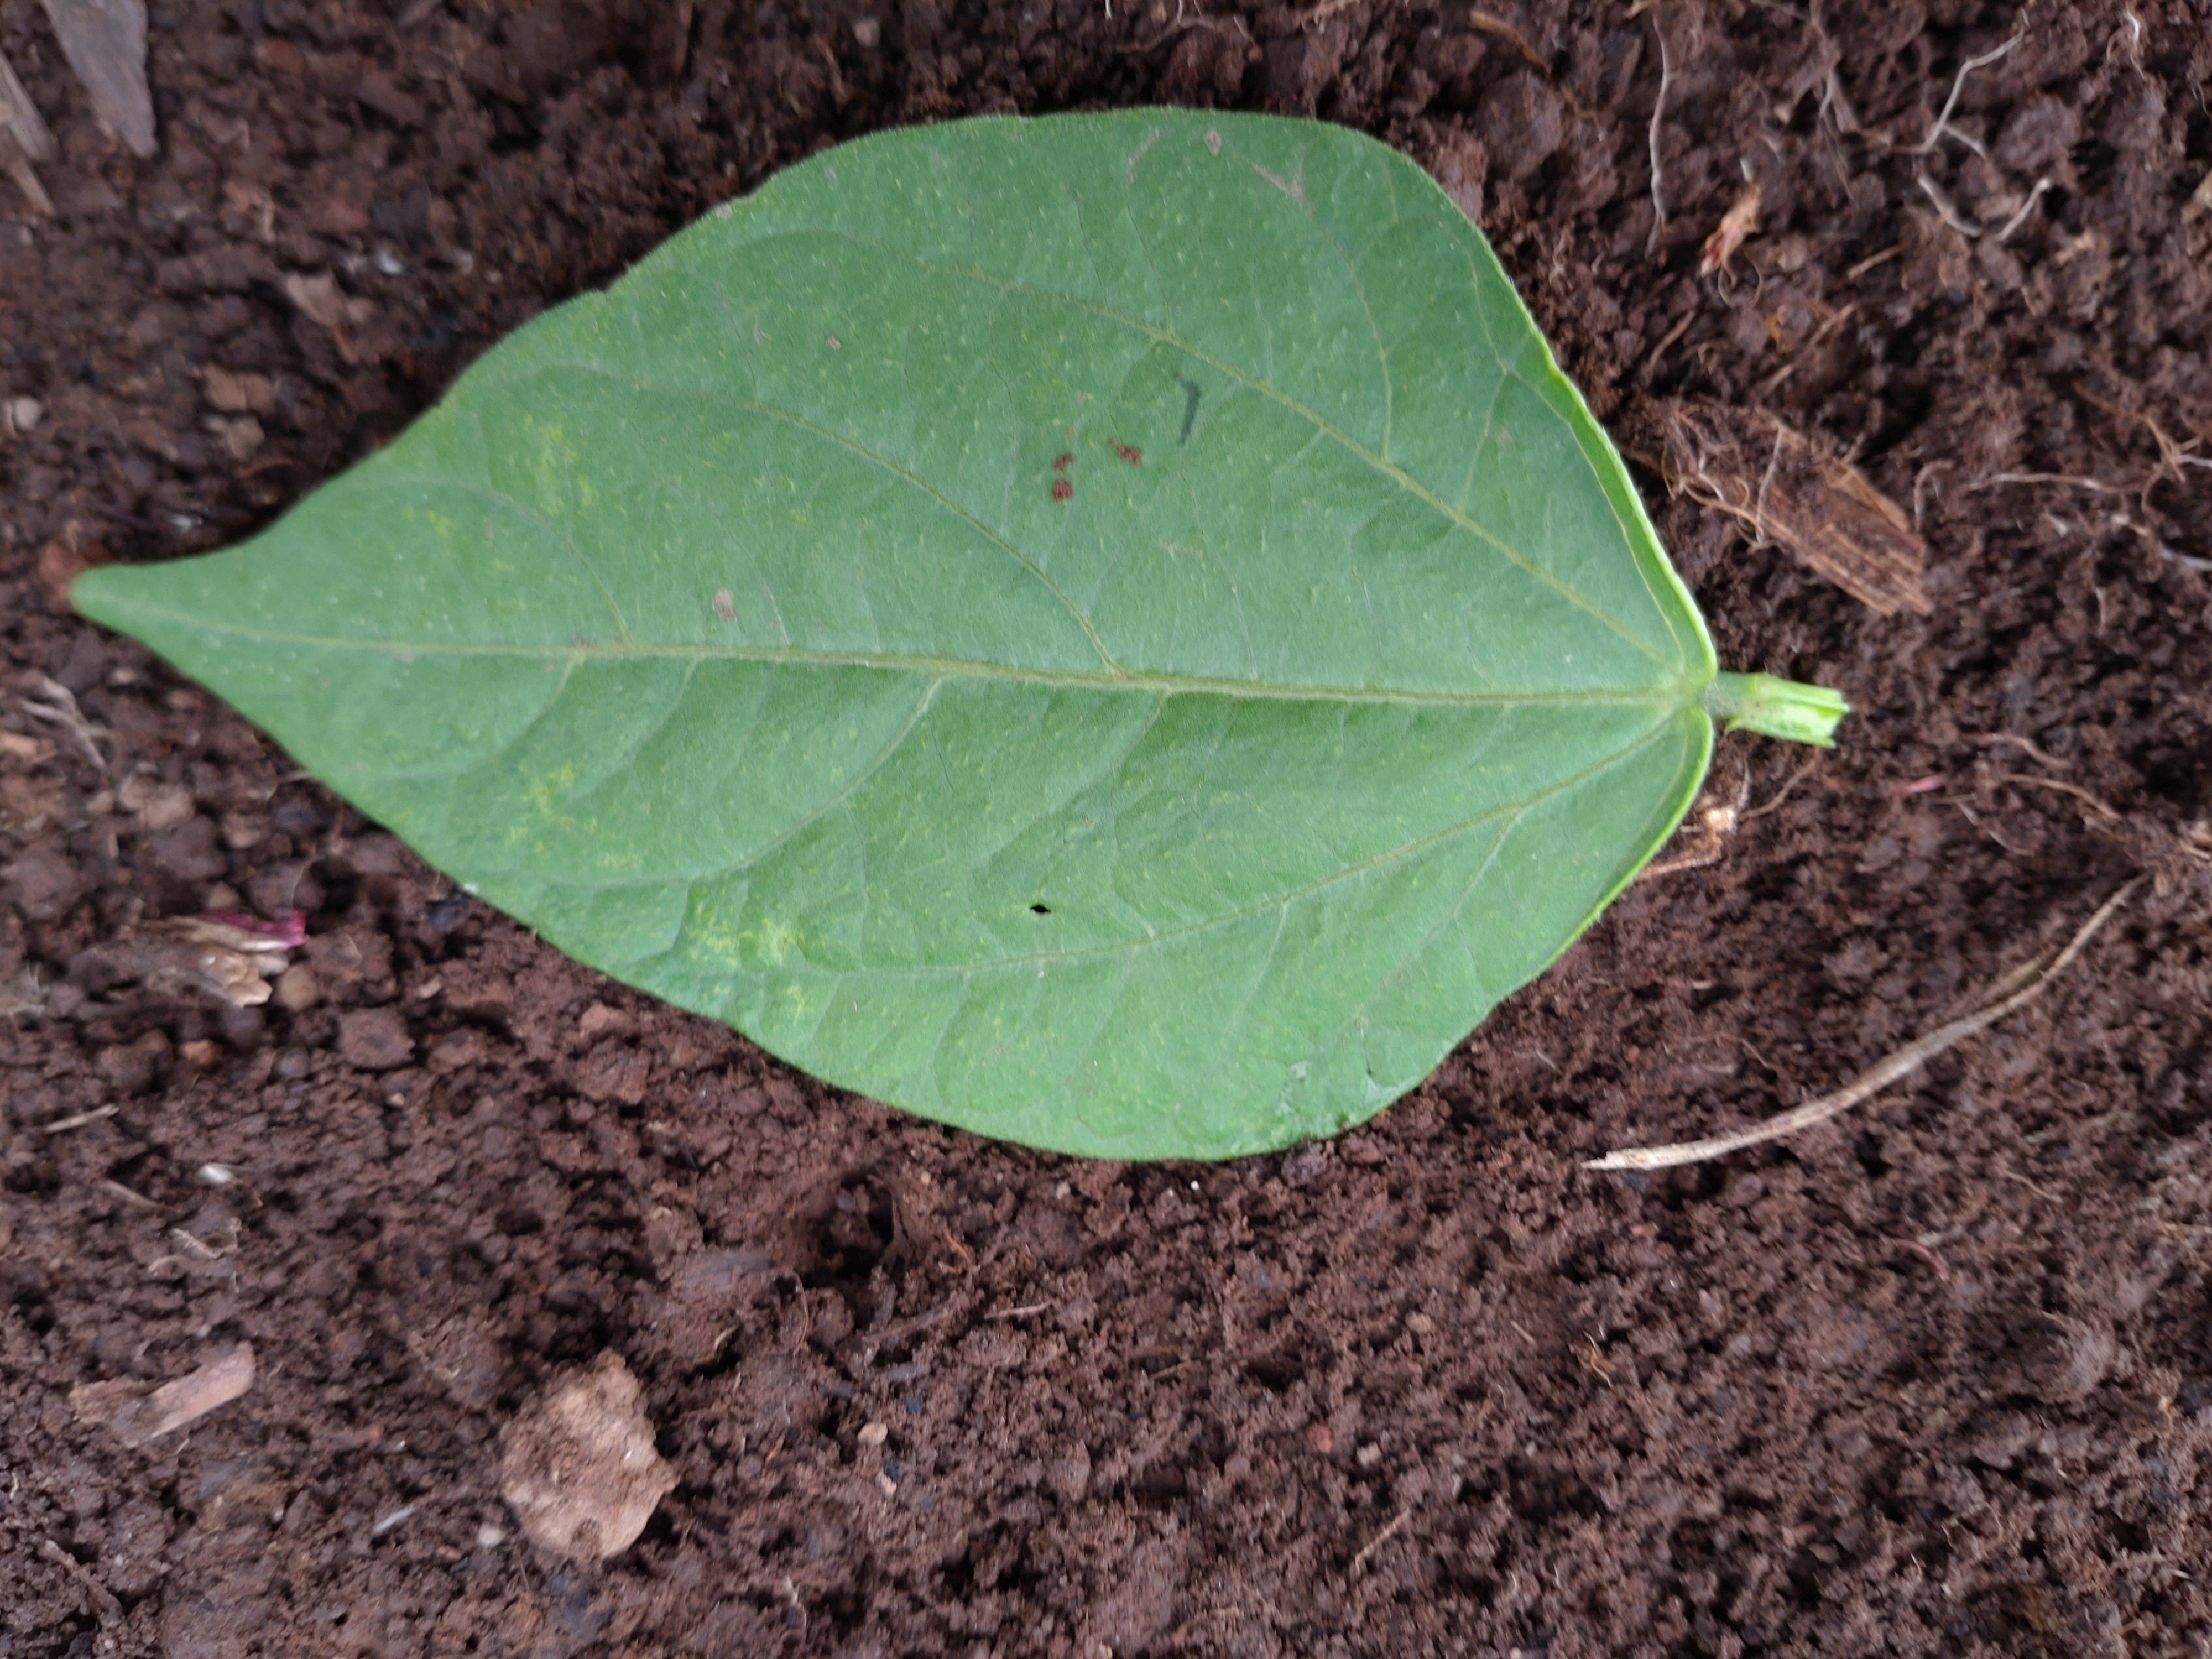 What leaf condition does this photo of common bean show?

healthy
